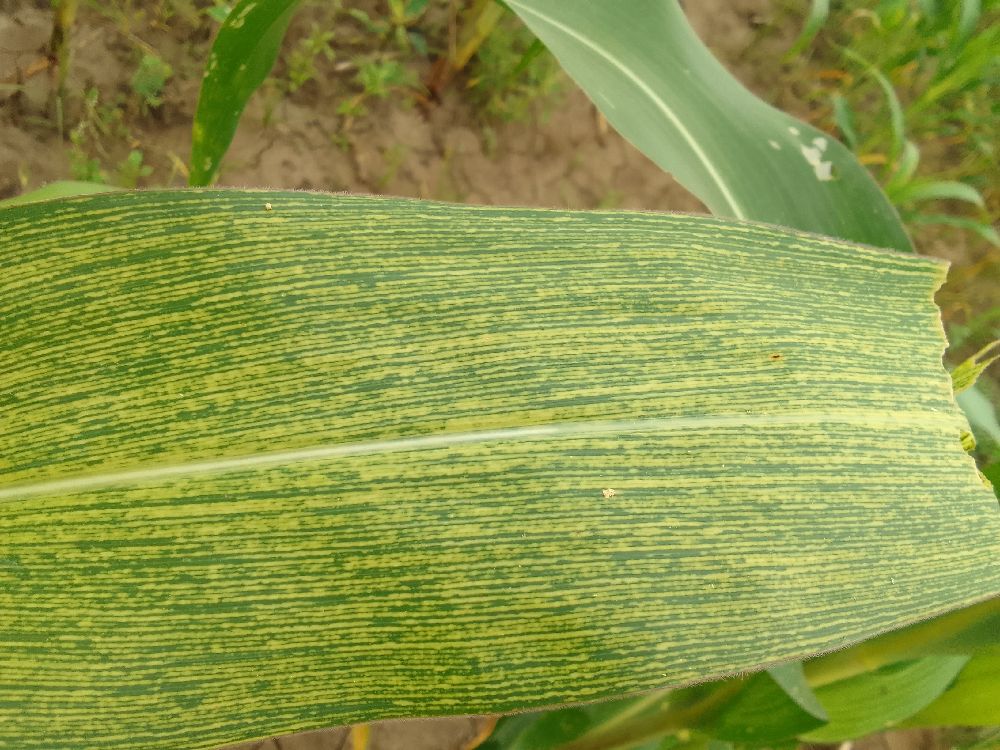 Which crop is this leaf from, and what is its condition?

maize, maize streak virus
